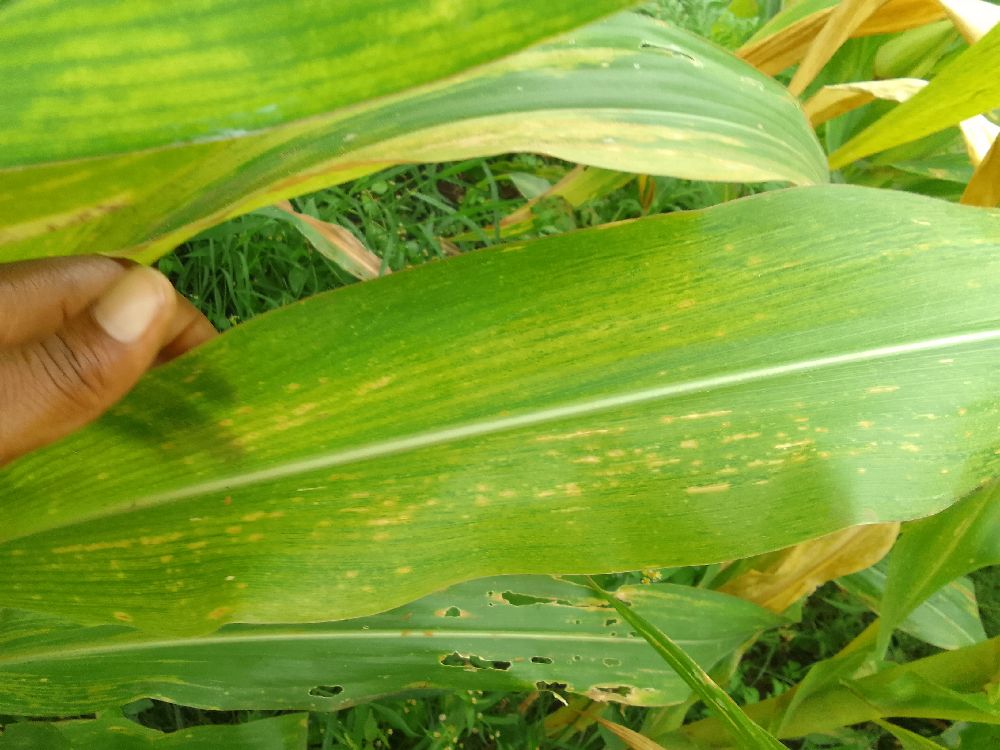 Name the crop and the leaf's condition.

maize, maize lethal necrosis
